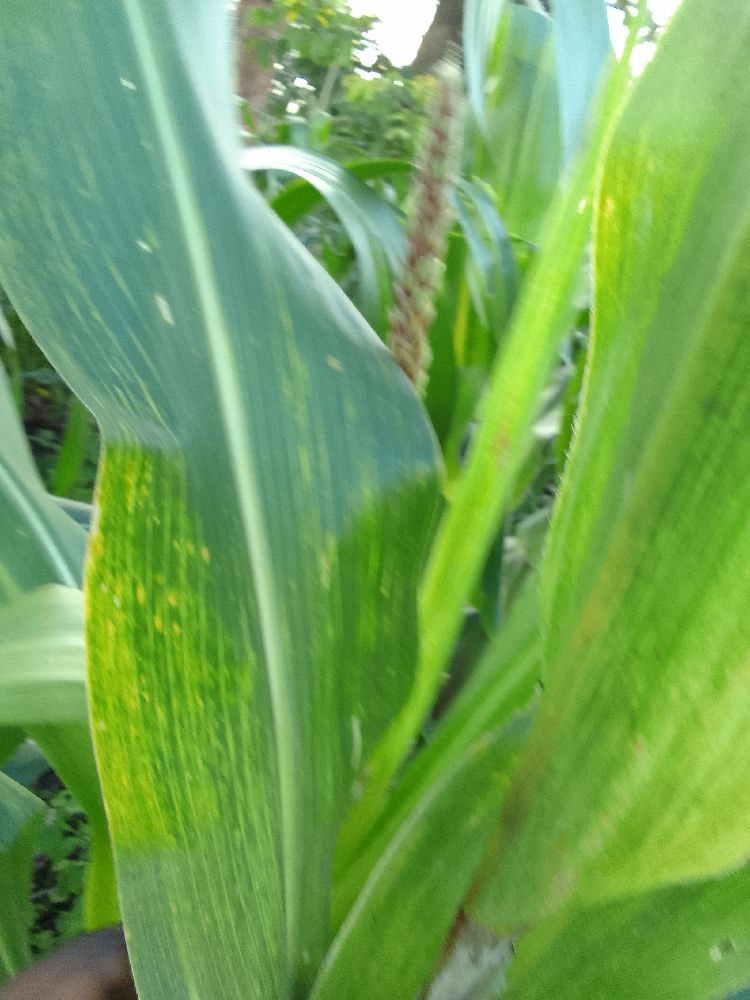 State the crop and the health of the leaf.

maize, maize lethal necrosis
